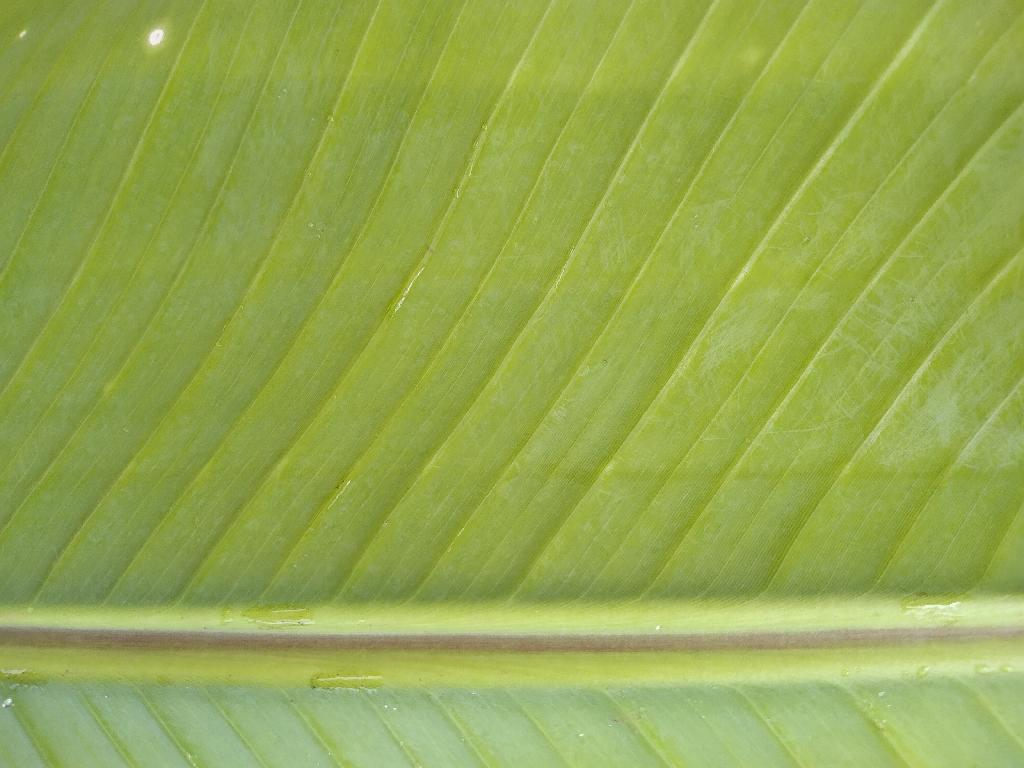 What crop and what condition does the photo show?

banana, healthy
